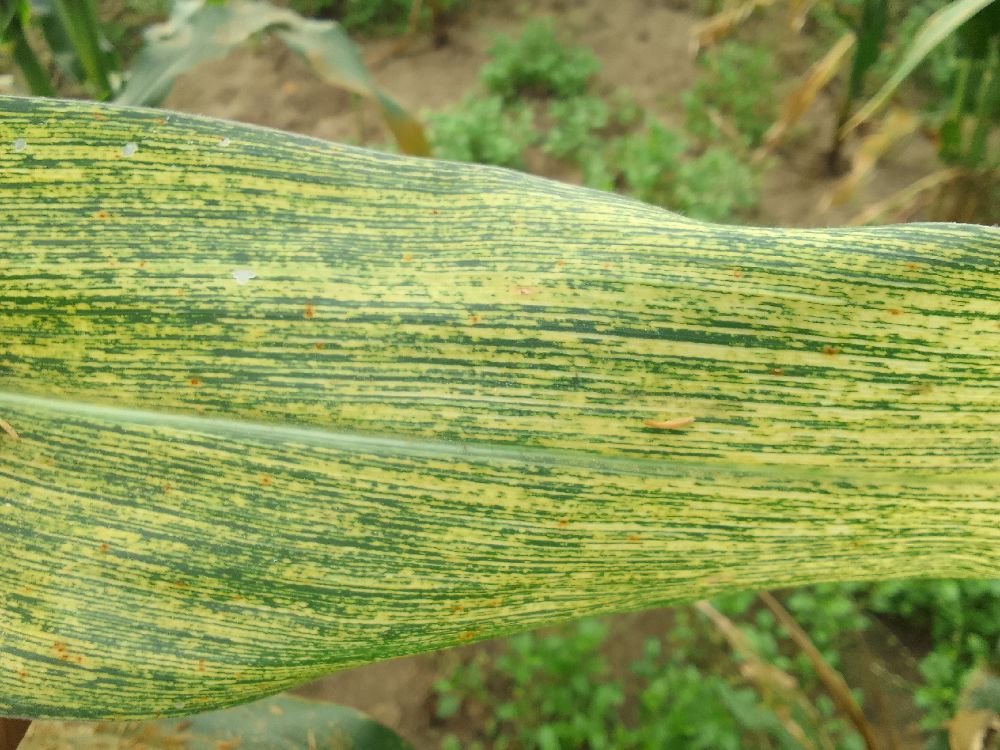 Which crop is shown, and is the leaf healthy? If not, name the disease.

maize, maize streak virus
